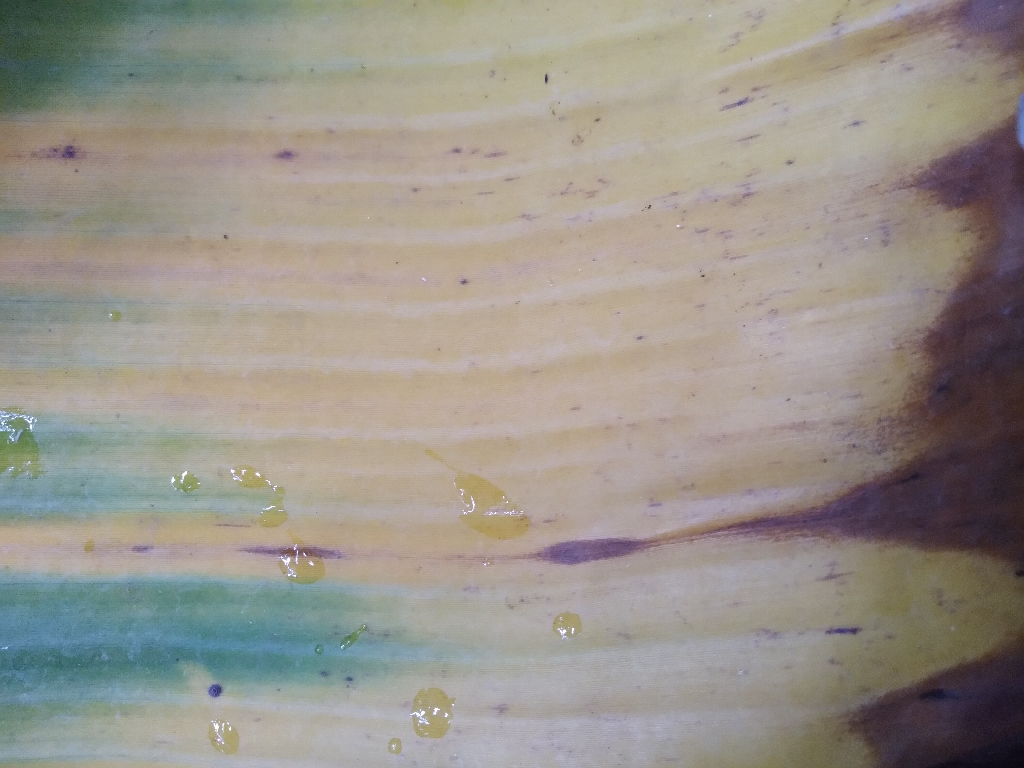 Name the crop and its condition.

banana, fusarium wilt race 1
